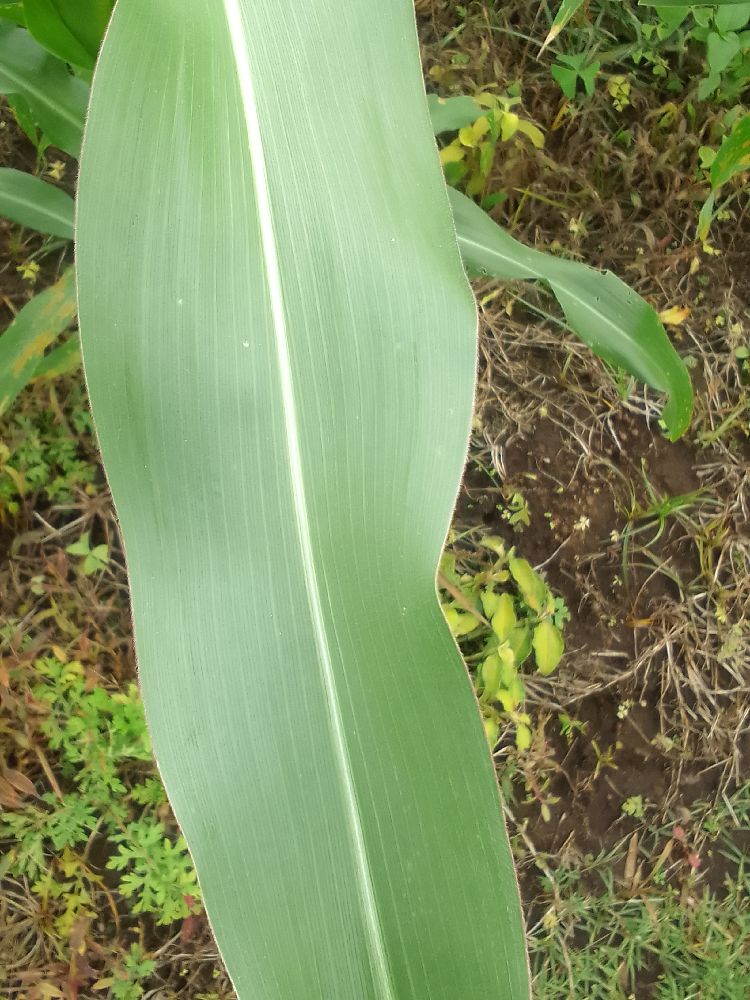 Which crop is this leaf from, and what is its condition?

maize, healthy
